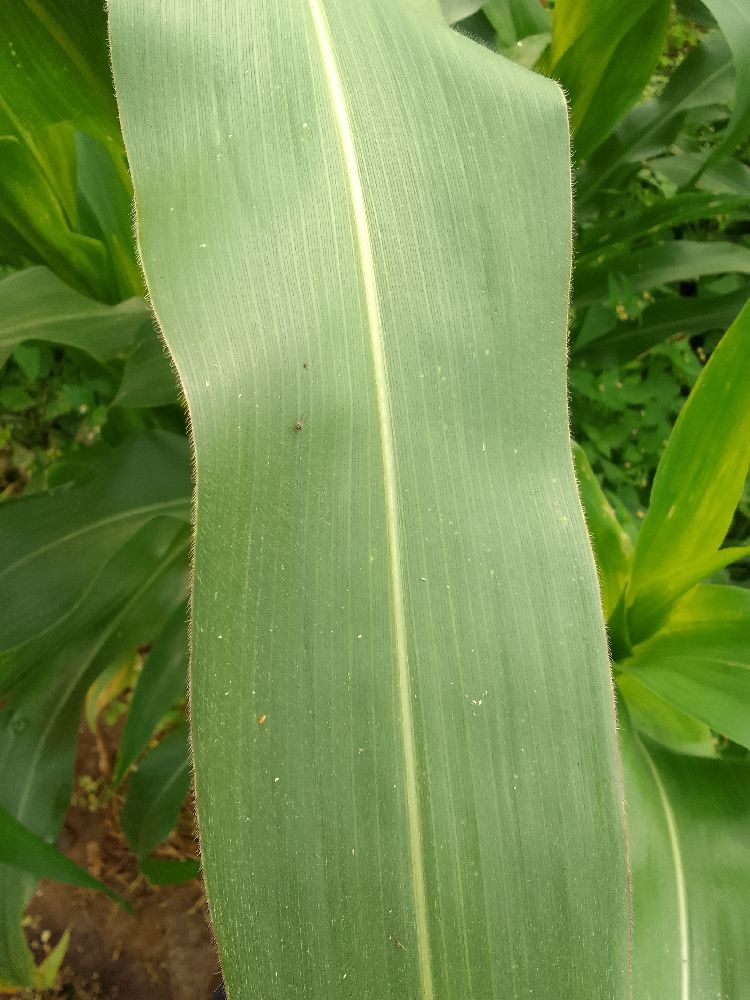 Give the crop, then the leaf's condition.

maize, healthy
